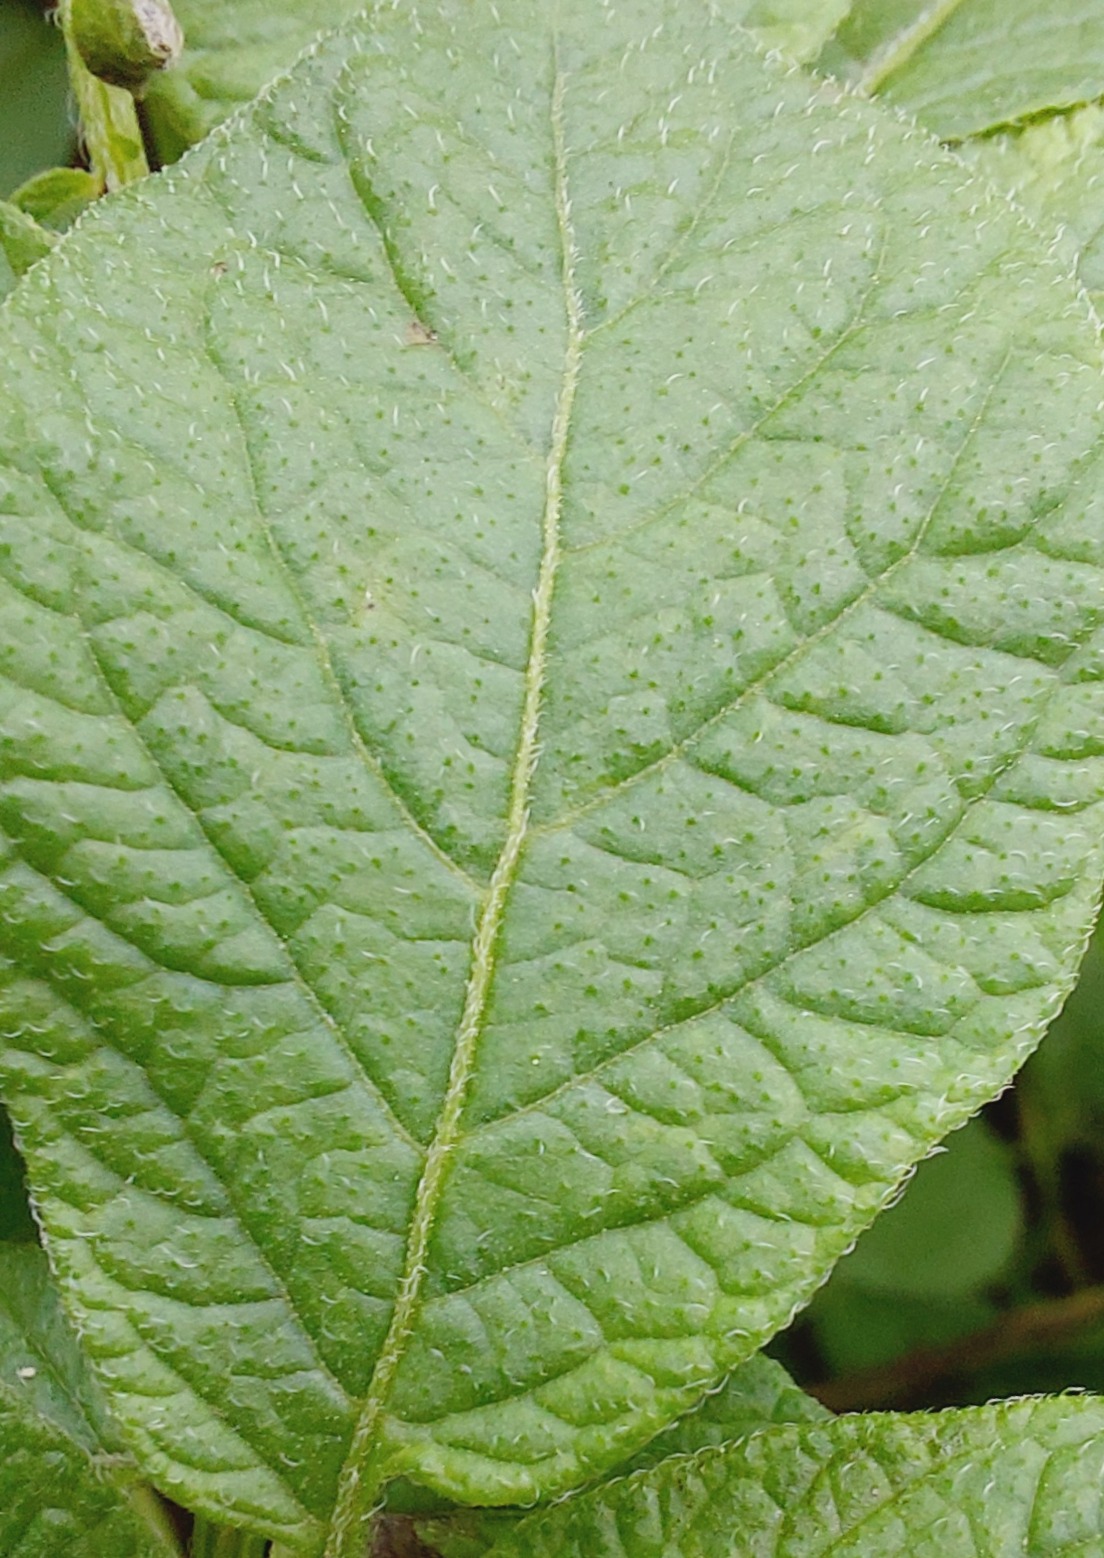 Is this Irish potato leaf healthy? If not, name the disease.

healthy
